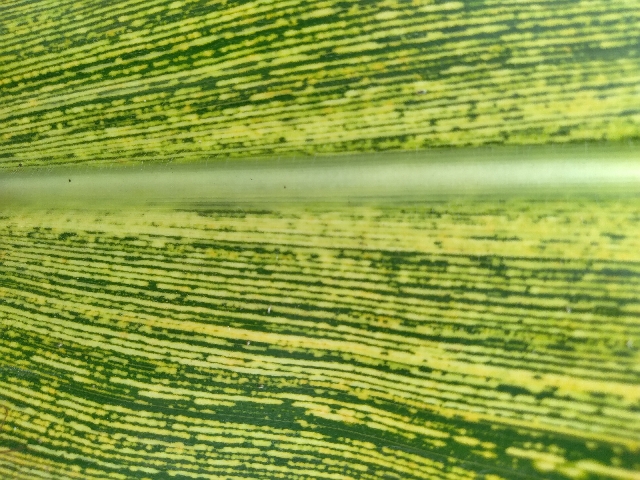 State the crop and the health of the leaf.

maize, maize streak virus
